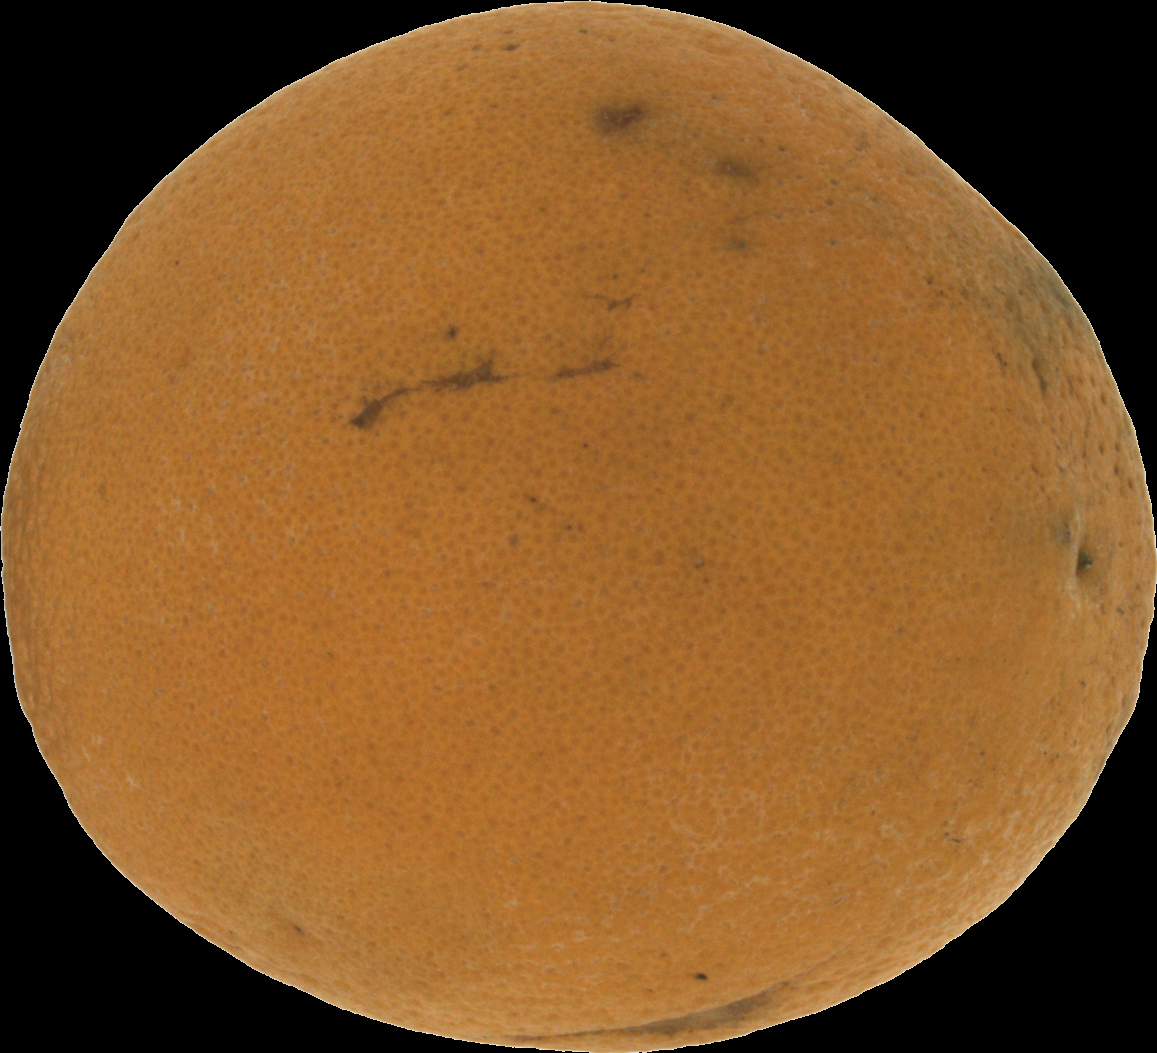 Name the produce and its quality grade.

orange, bad
